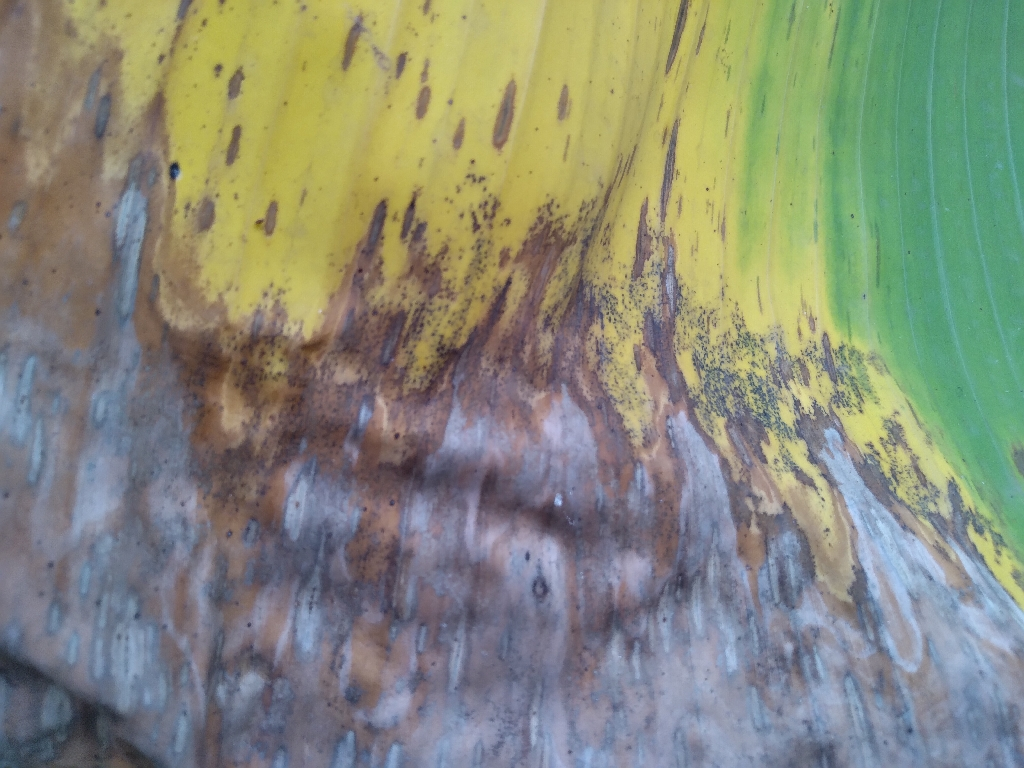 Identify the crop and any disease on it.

banana, black sigatoka
